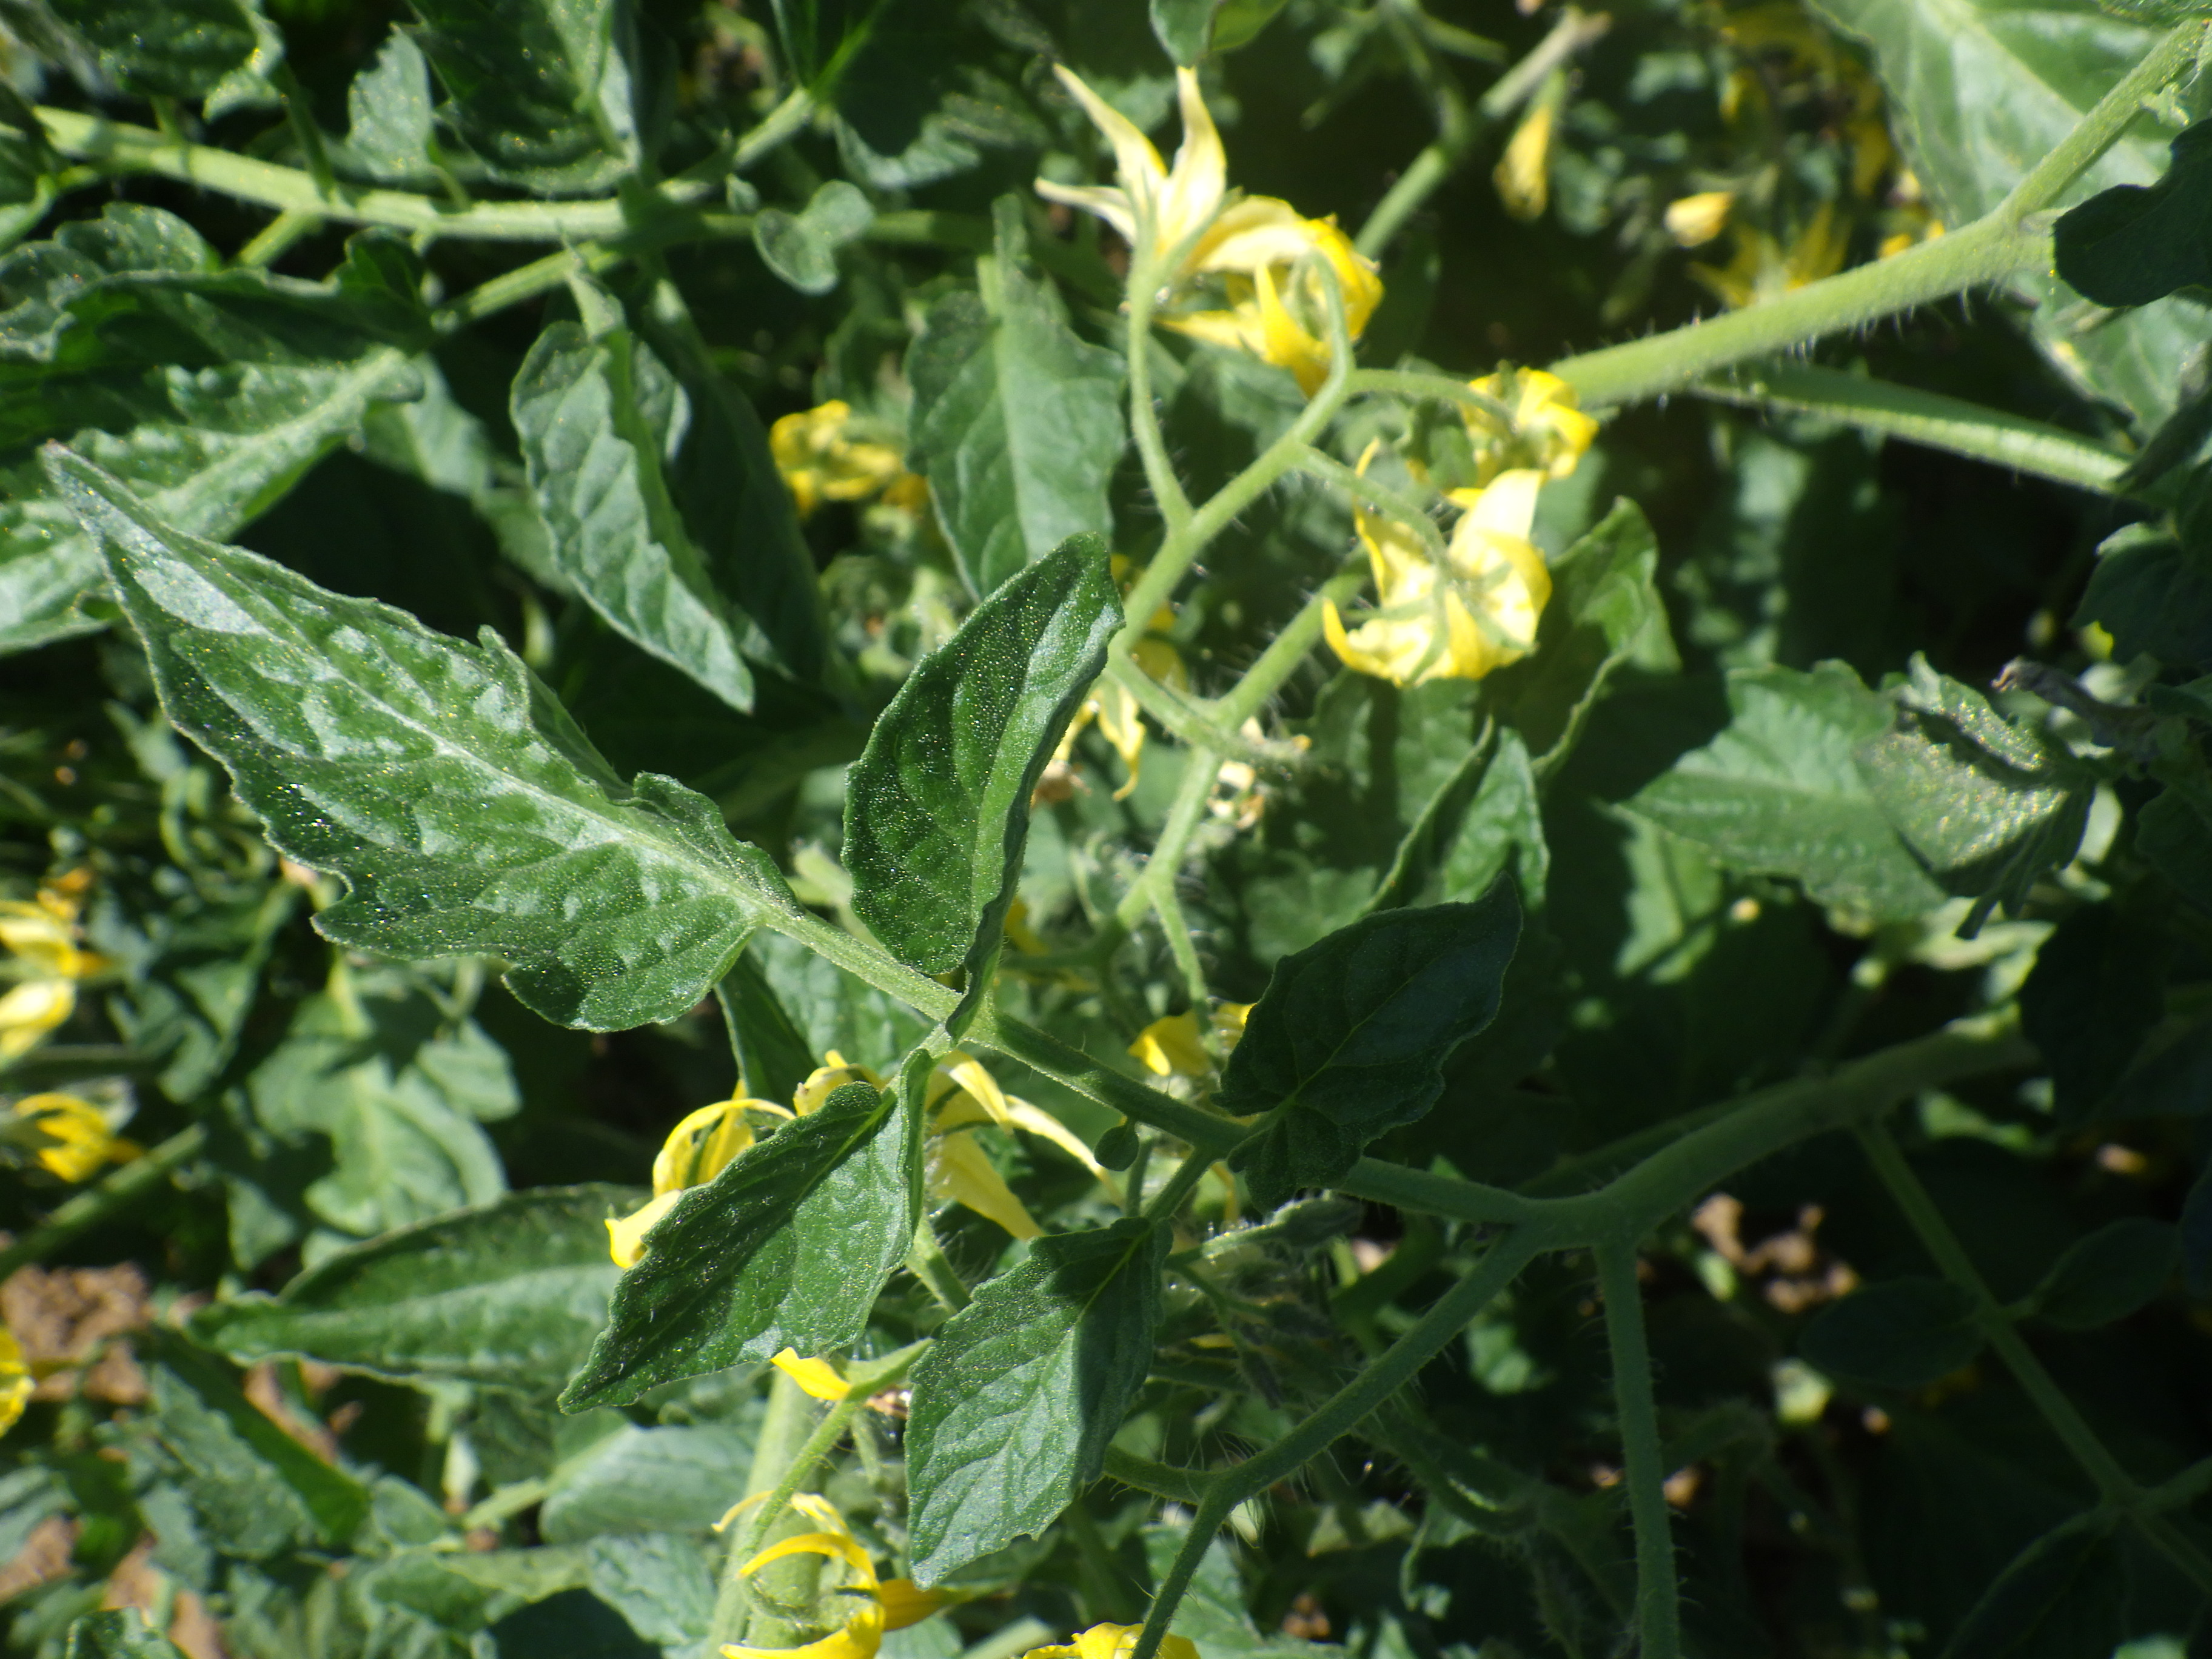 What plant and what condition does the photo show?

tomato, healthy
